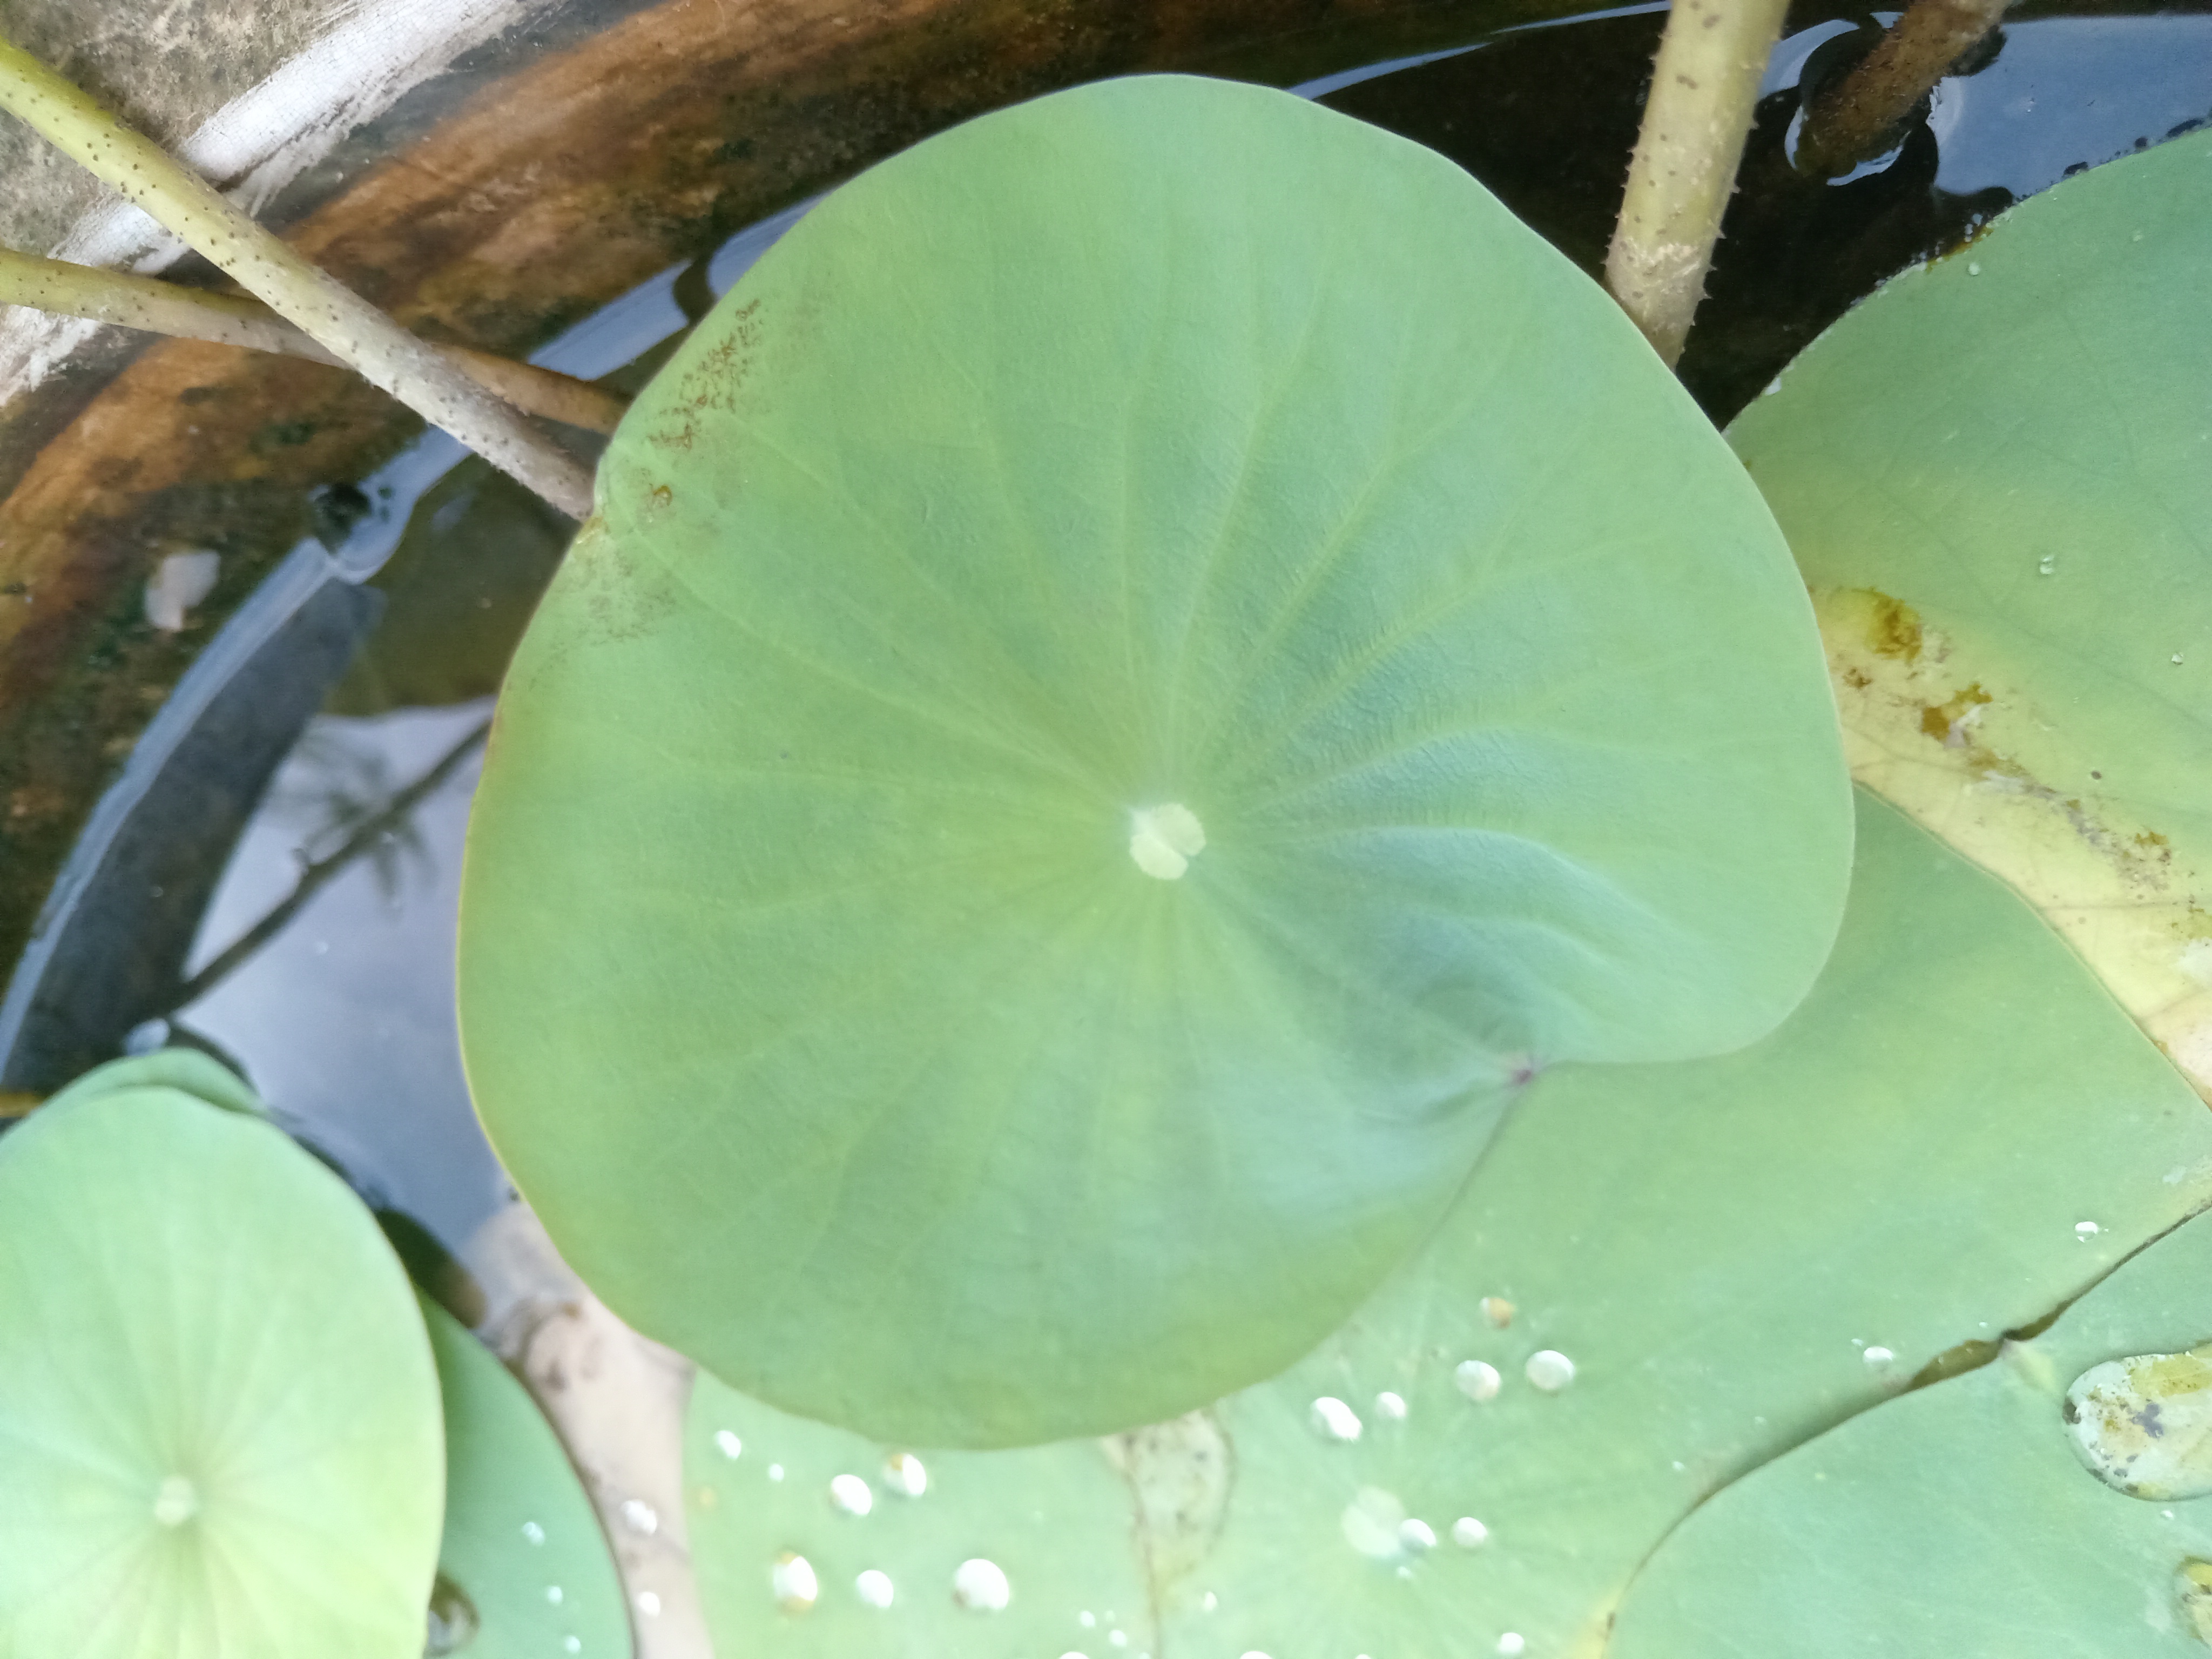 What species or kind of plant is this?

lotus
